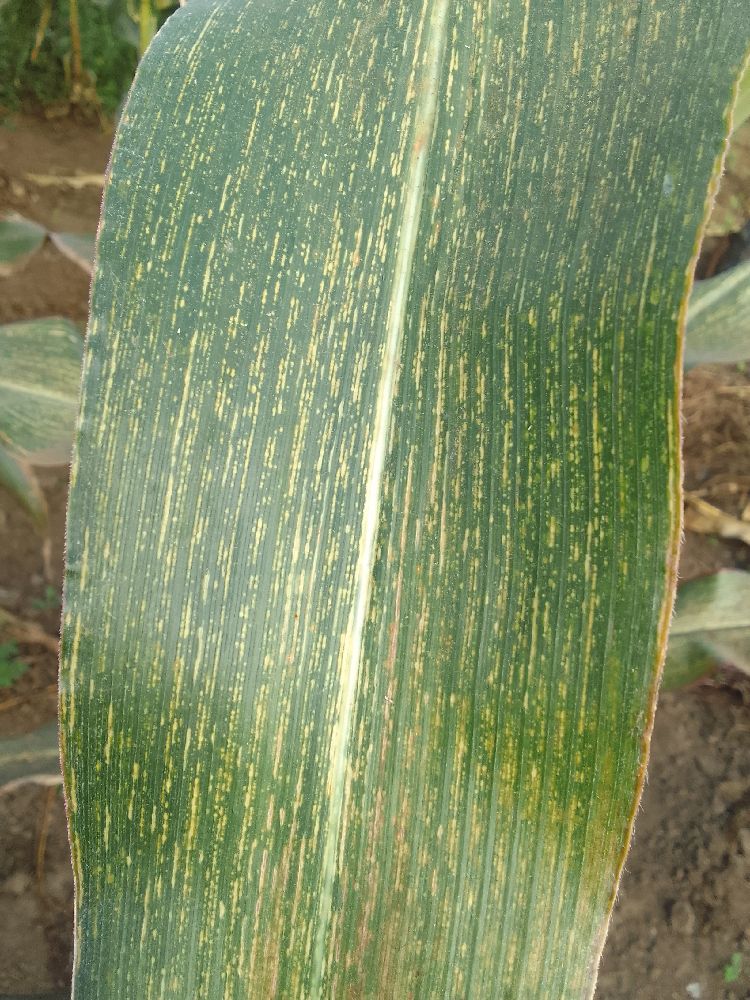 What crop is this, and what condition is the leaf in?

maize, maize streak virus
